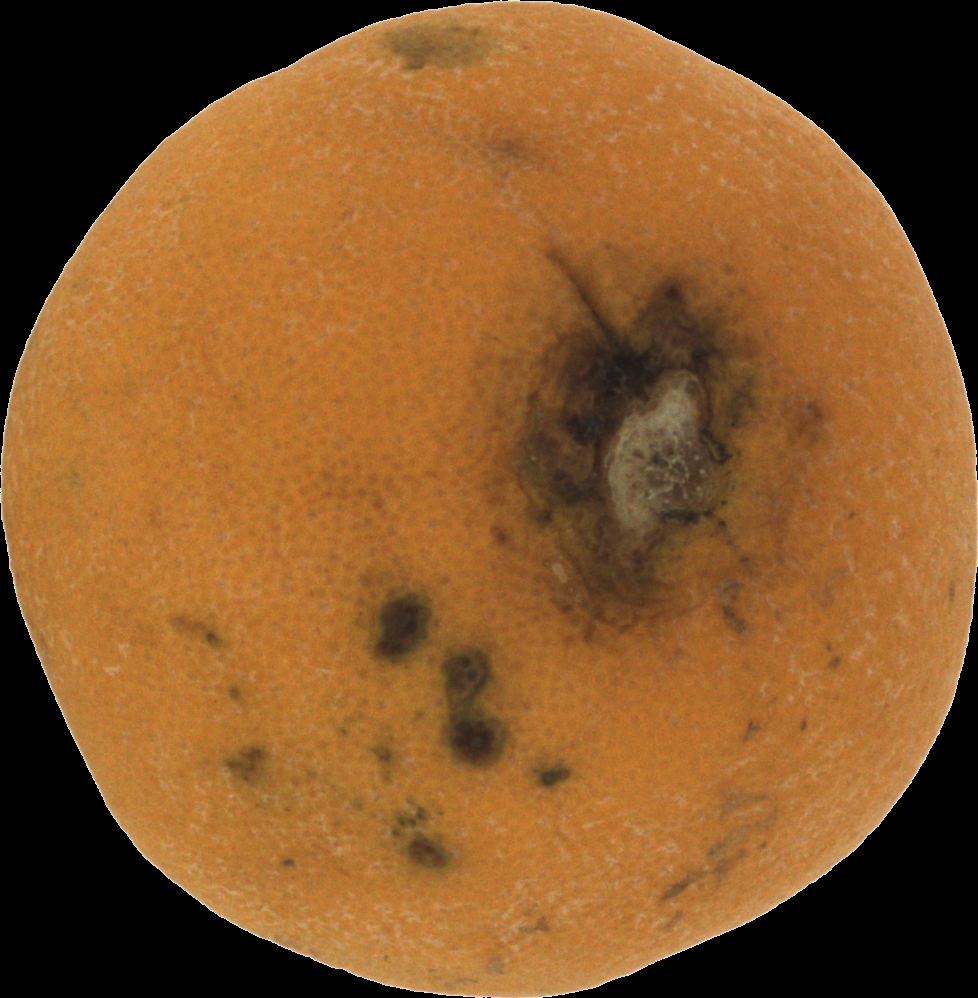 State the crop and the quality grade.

orange, bad
